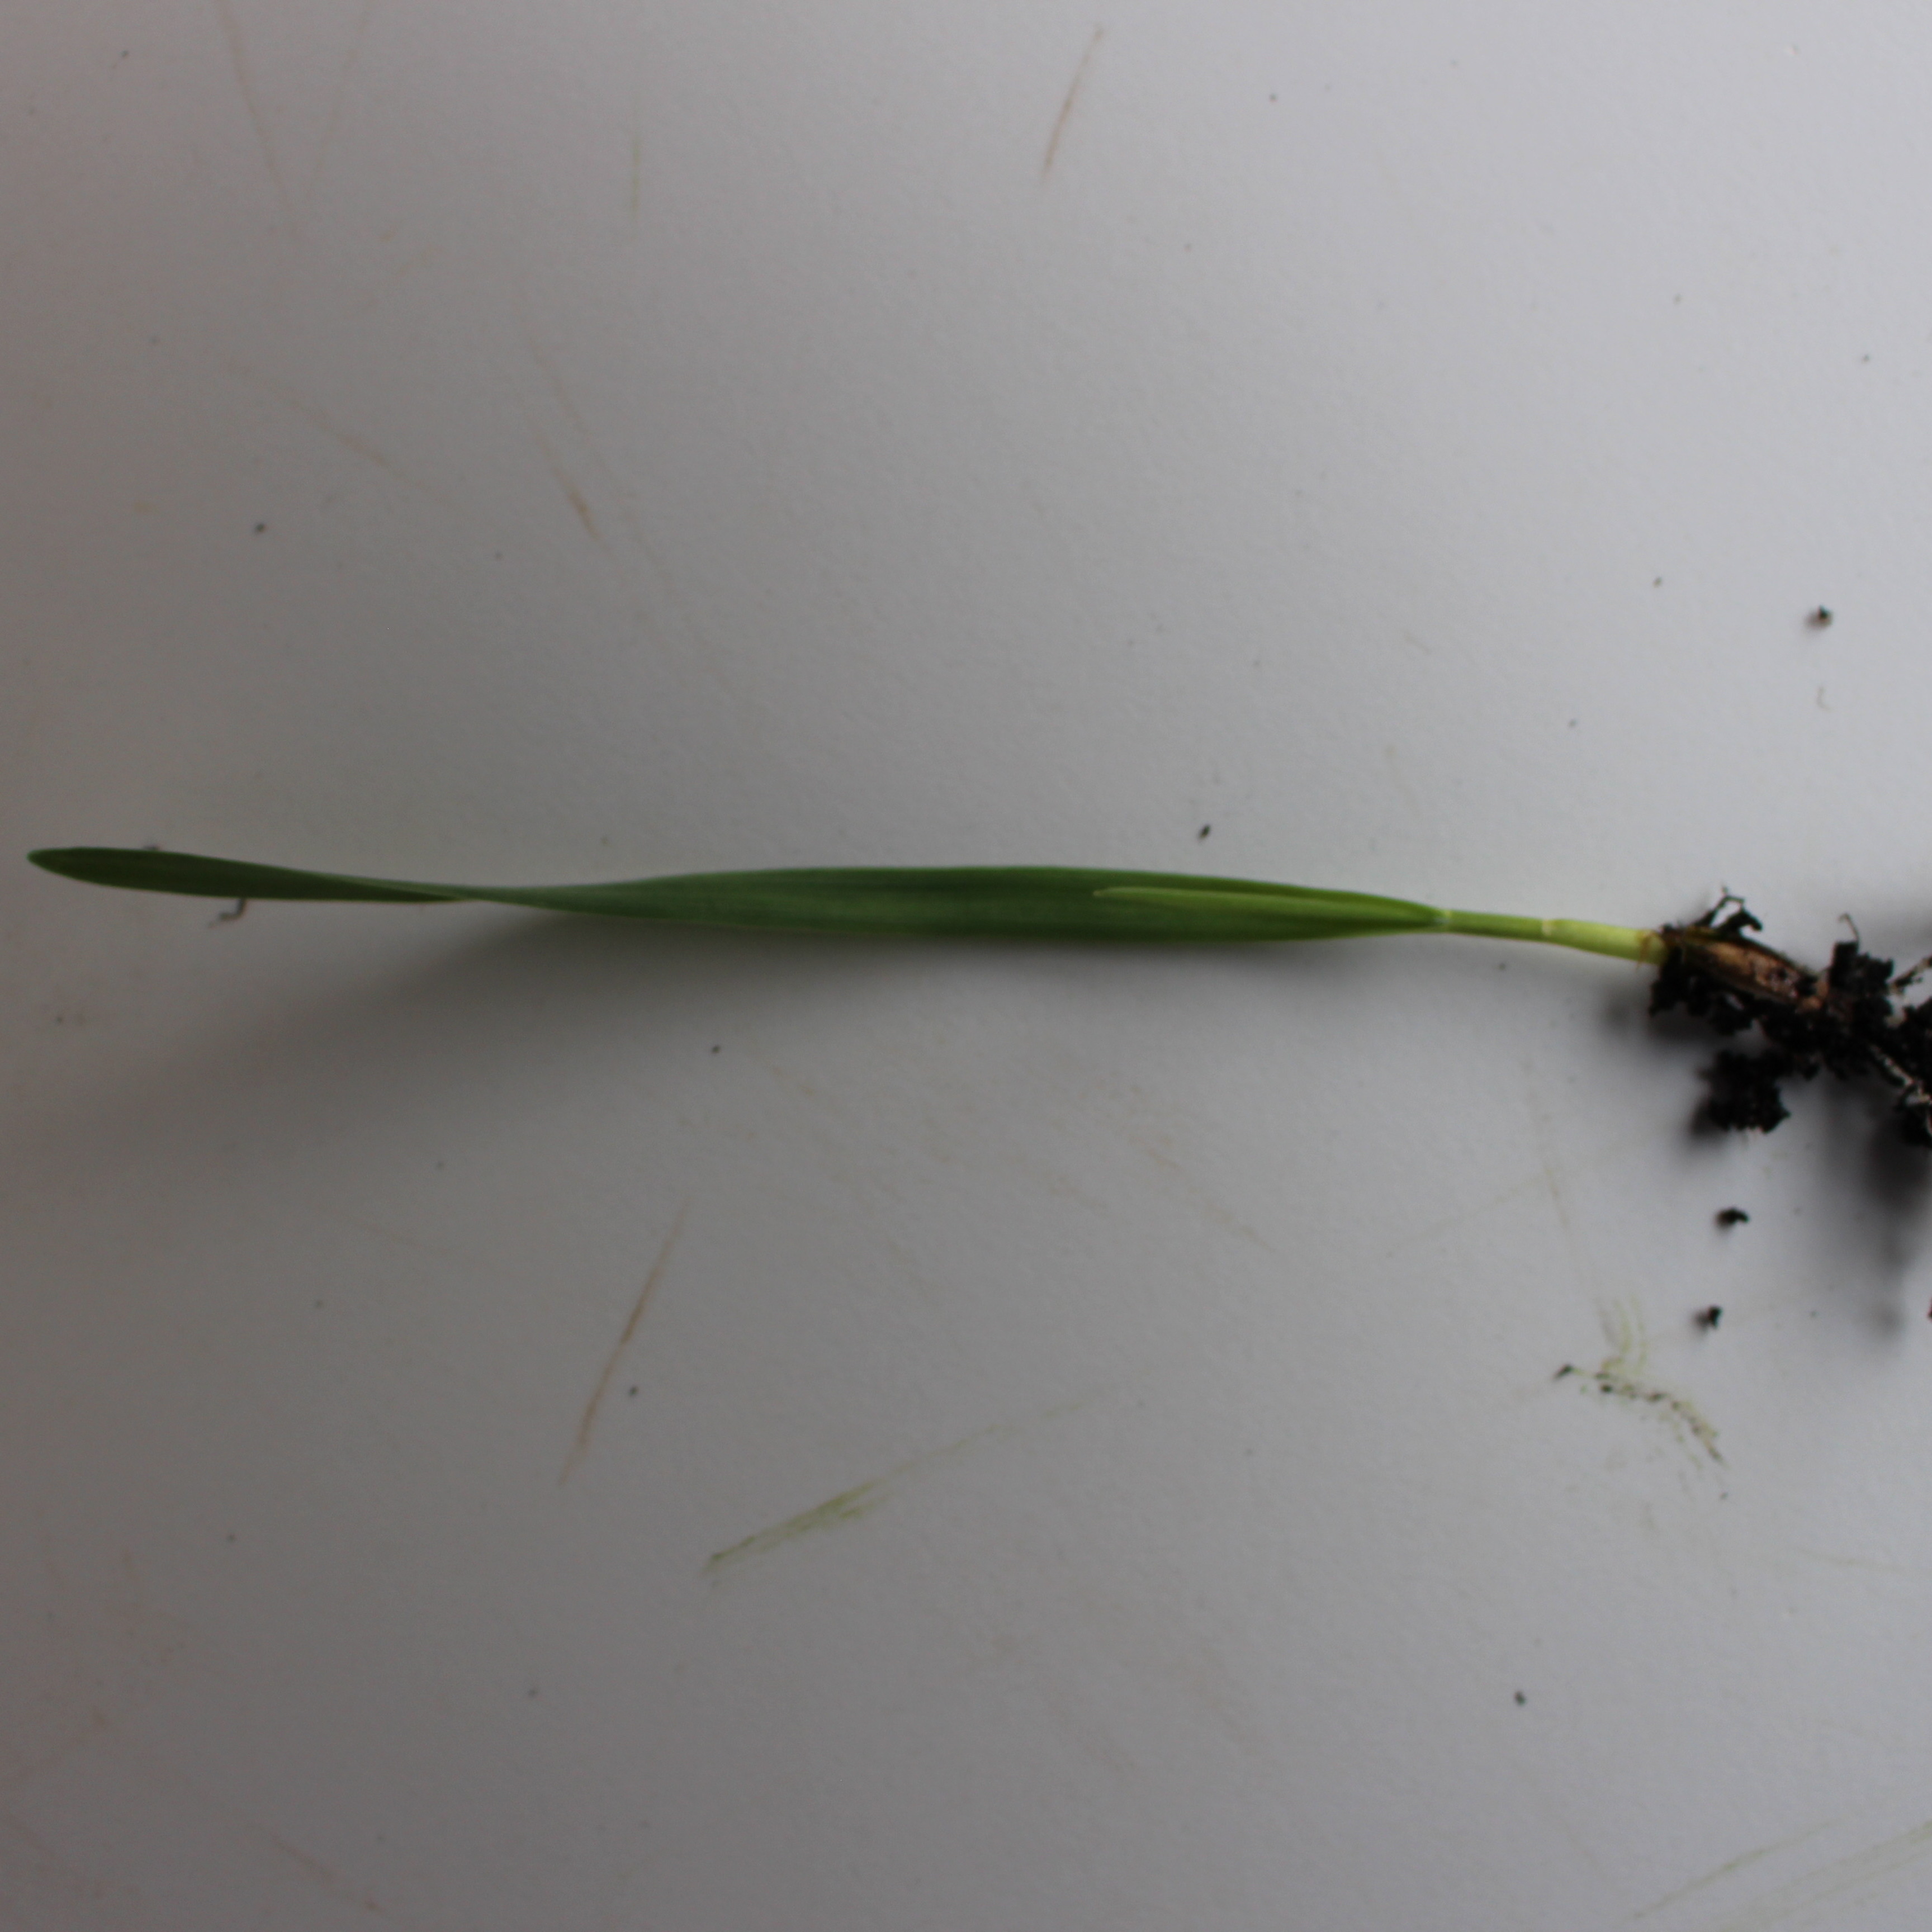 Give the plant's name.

Avena sterilis
